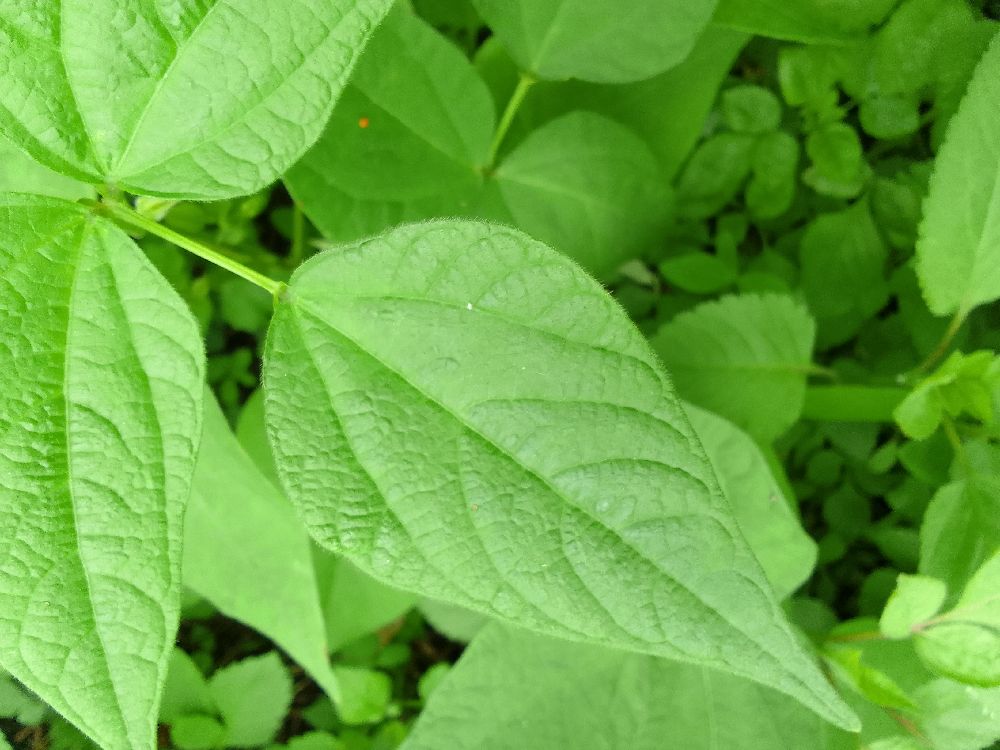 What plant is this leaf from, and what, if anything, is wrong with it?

common bean, healthy
